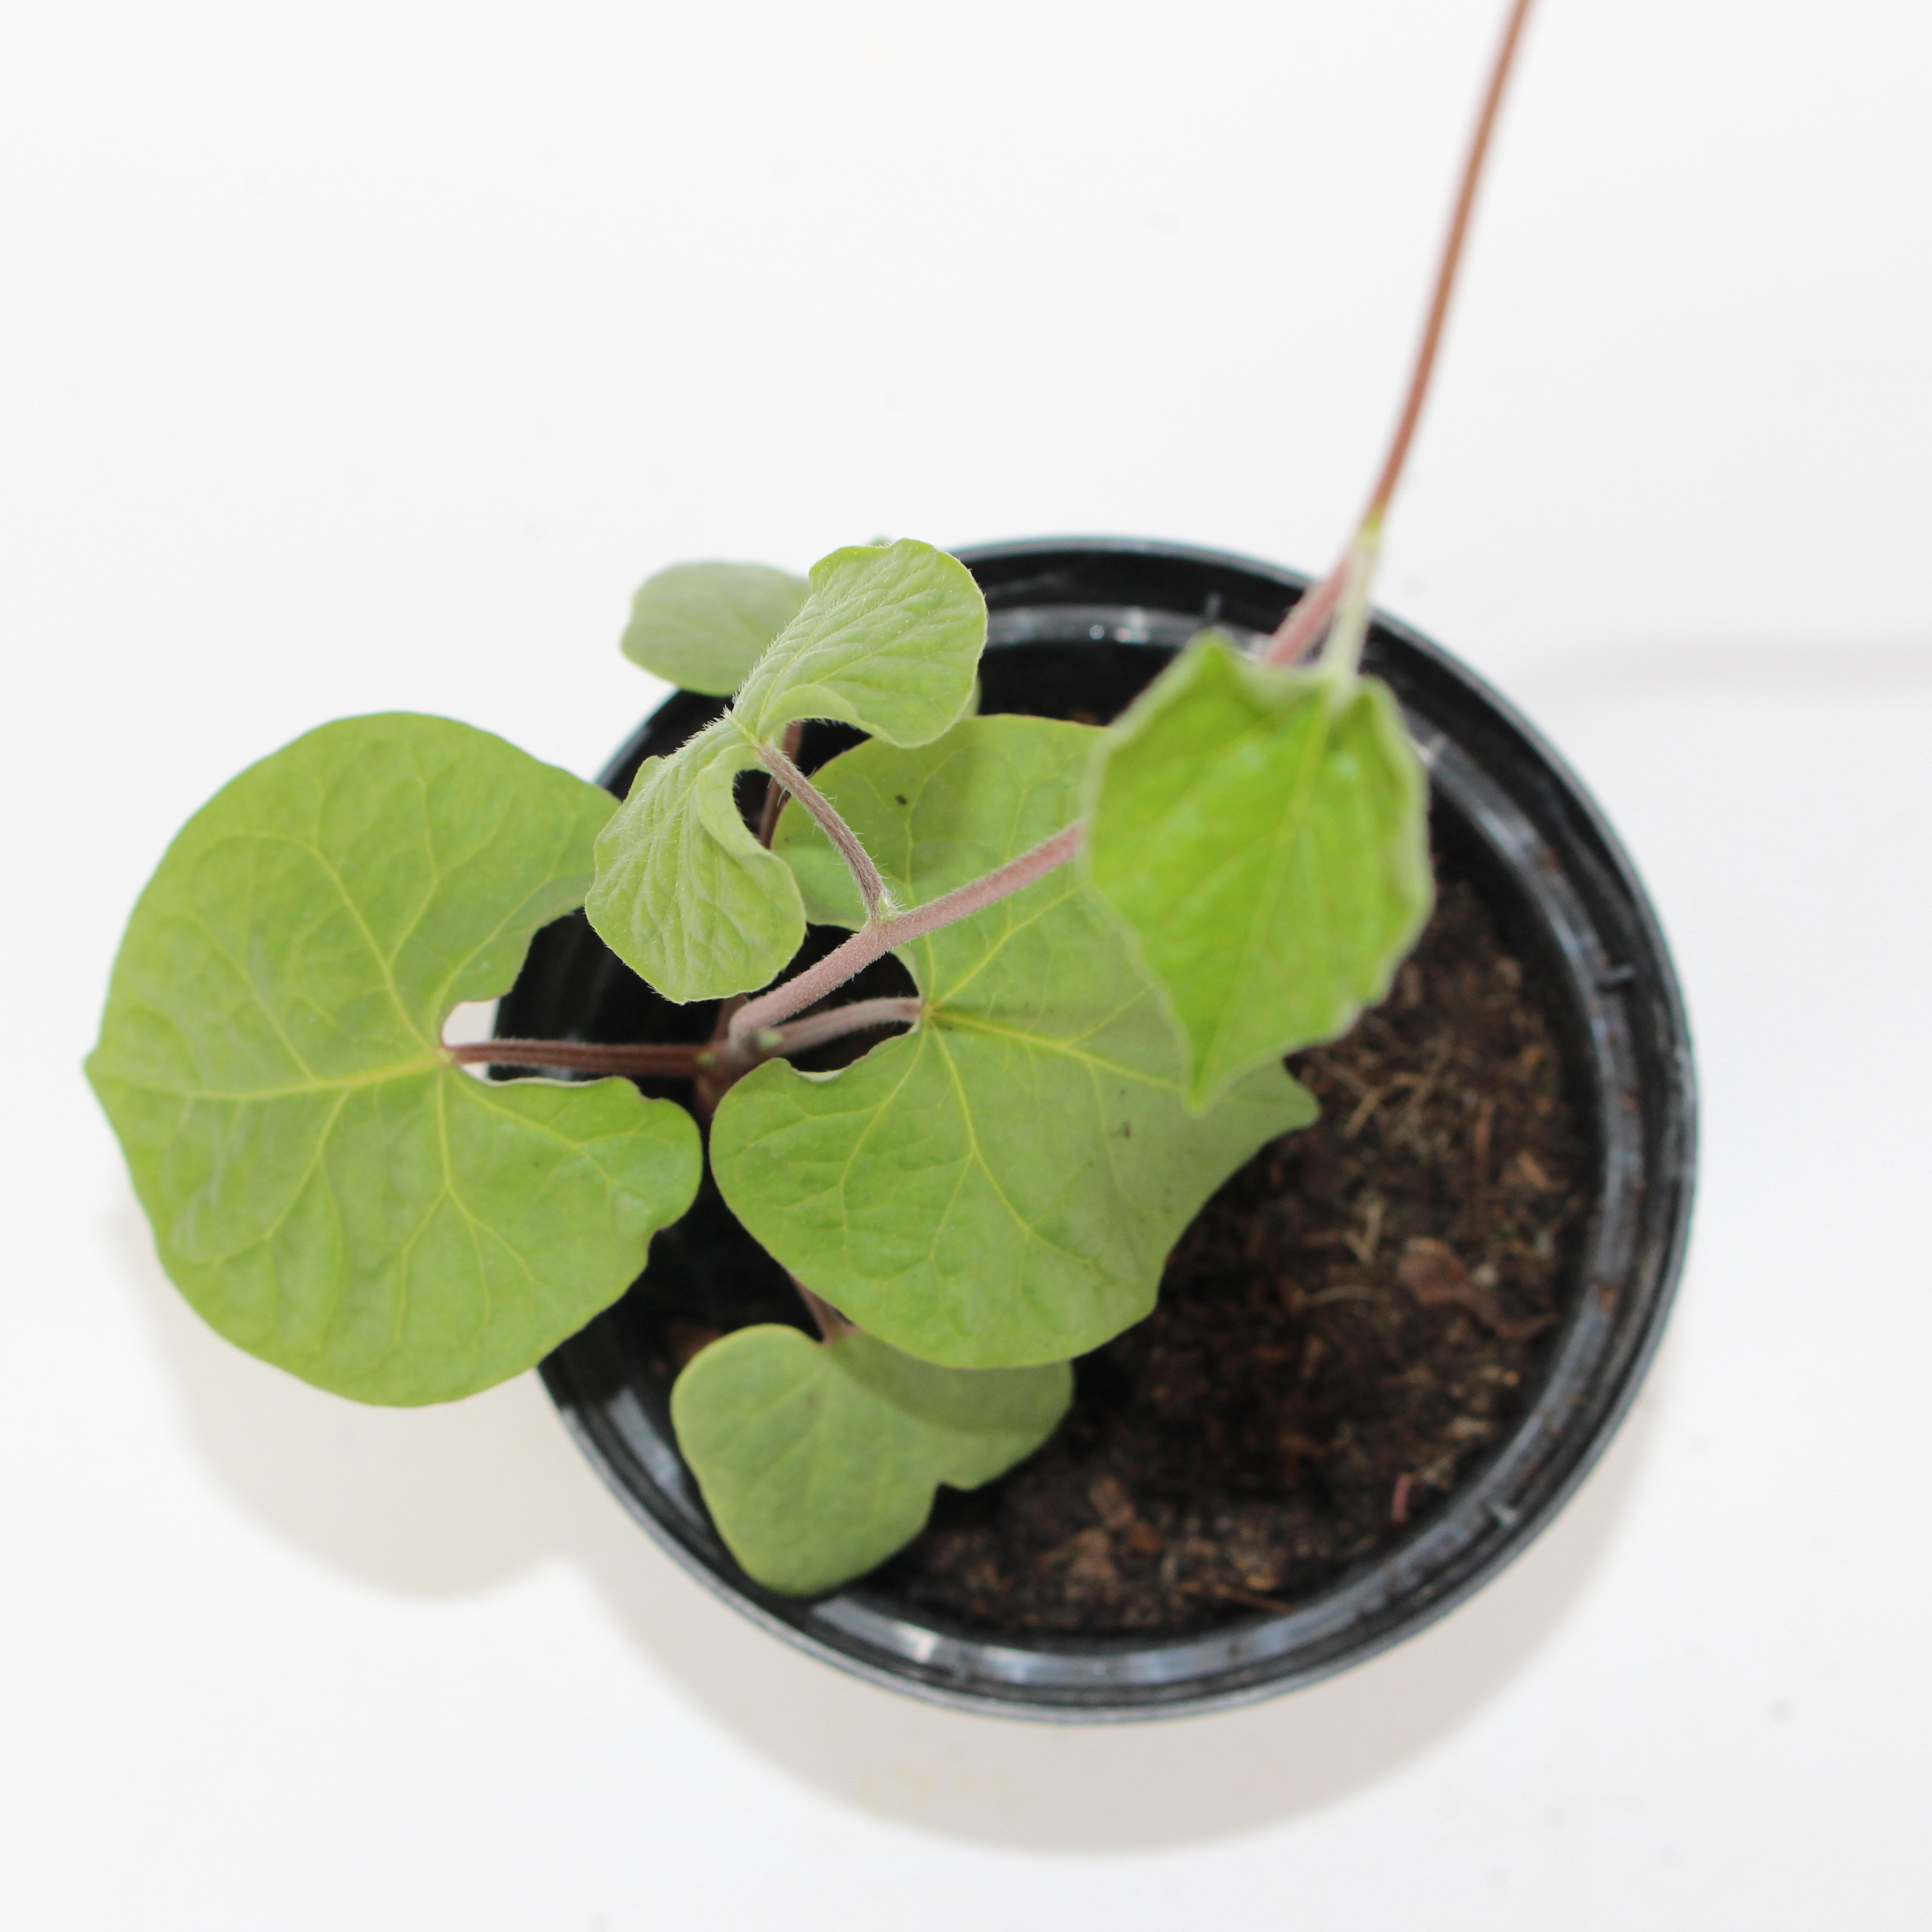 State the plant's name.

Convolvulus arvensis
